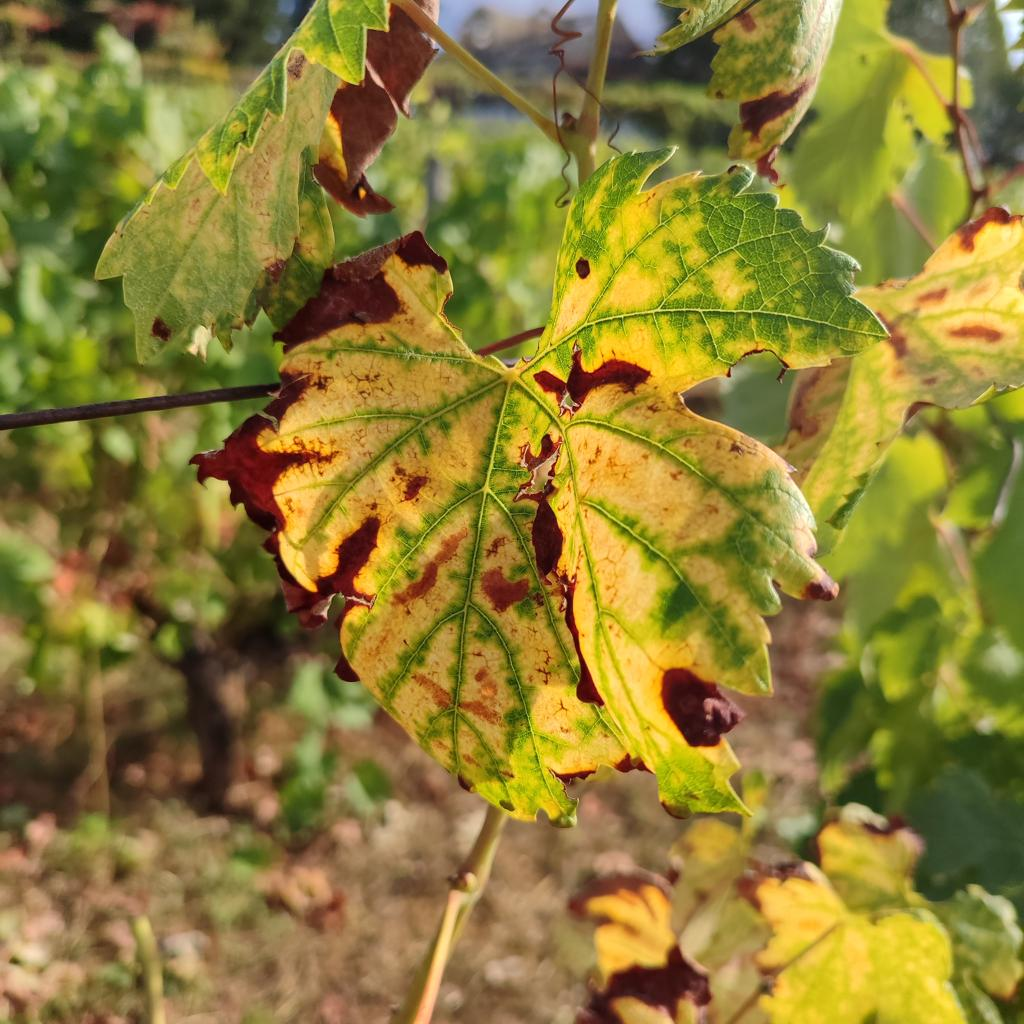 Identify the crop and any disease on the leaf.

grapevine, esca complex
